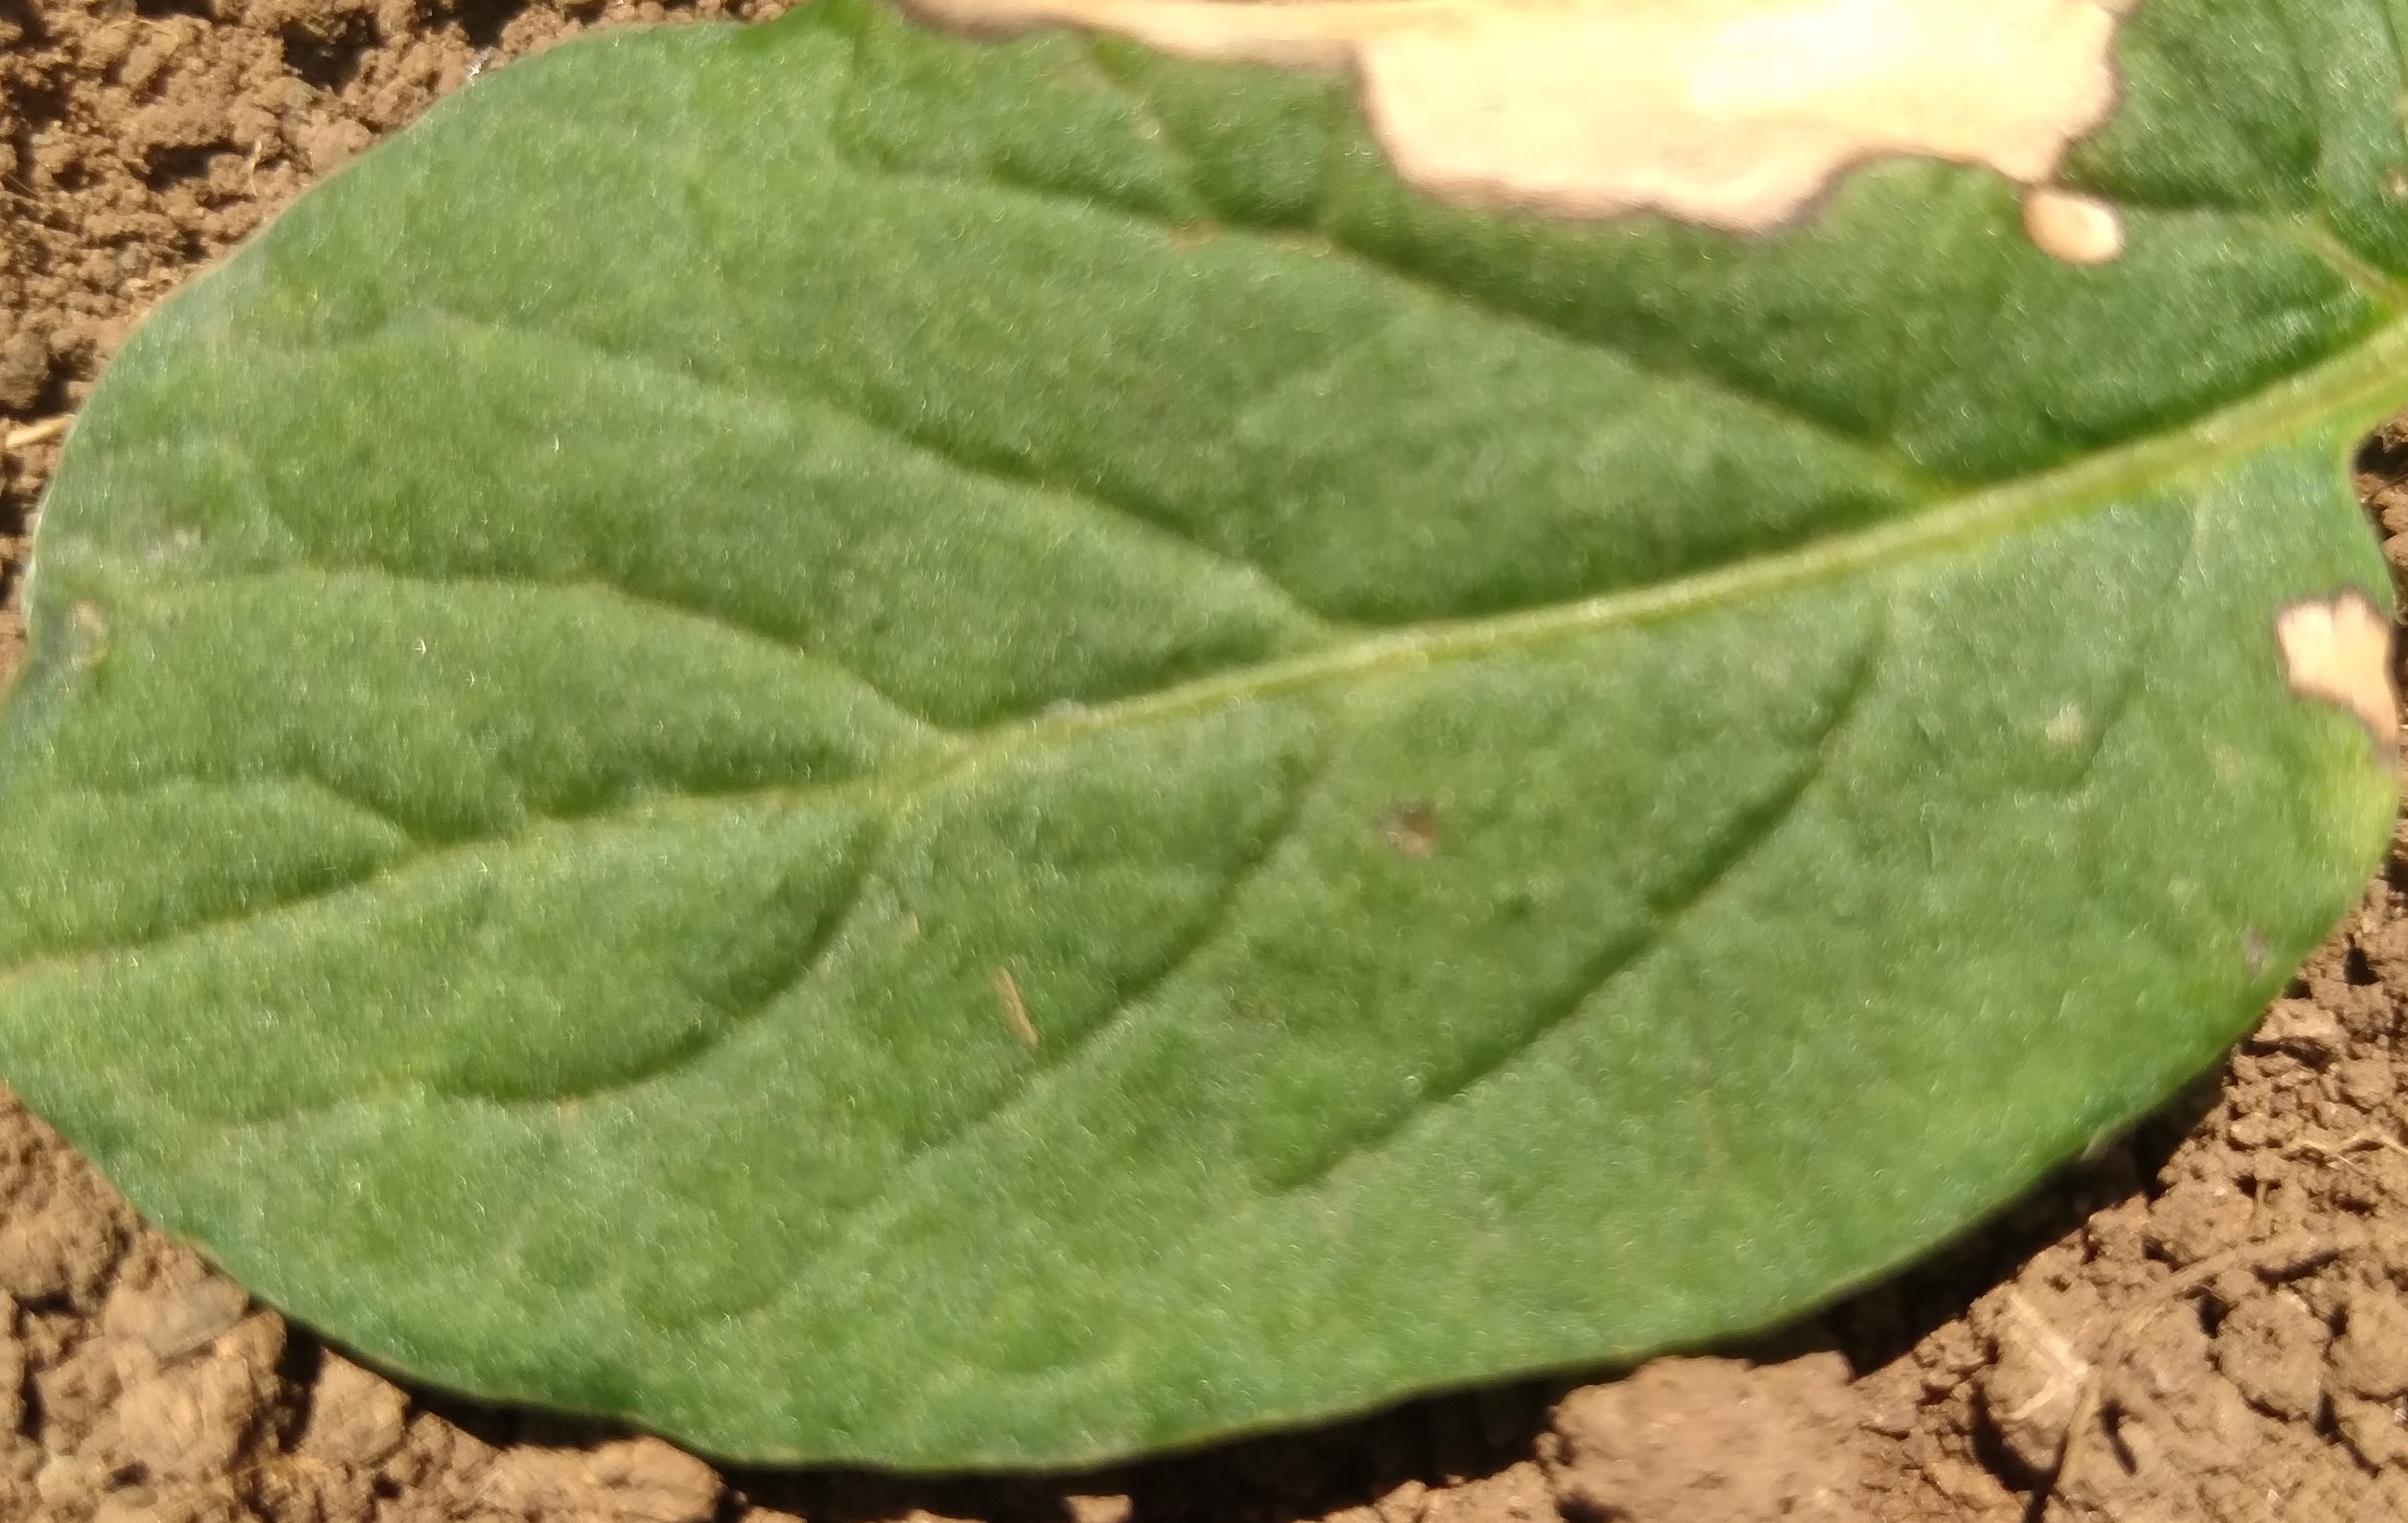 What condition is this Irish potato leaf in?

early blight
